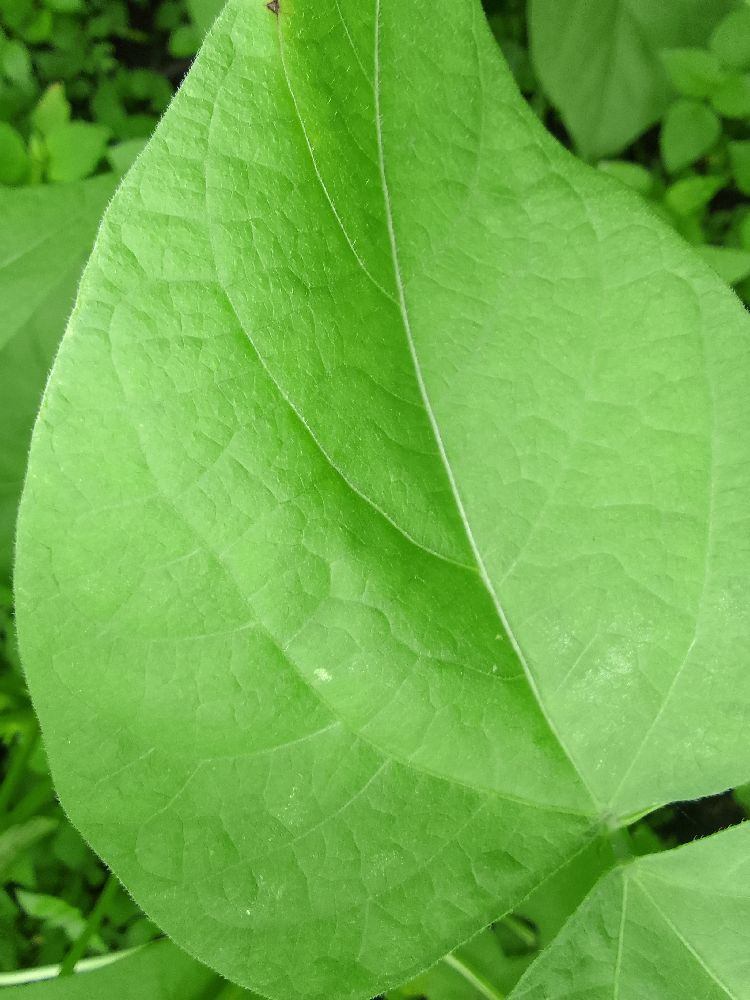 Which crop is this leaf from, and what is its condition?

common bean, healthy
